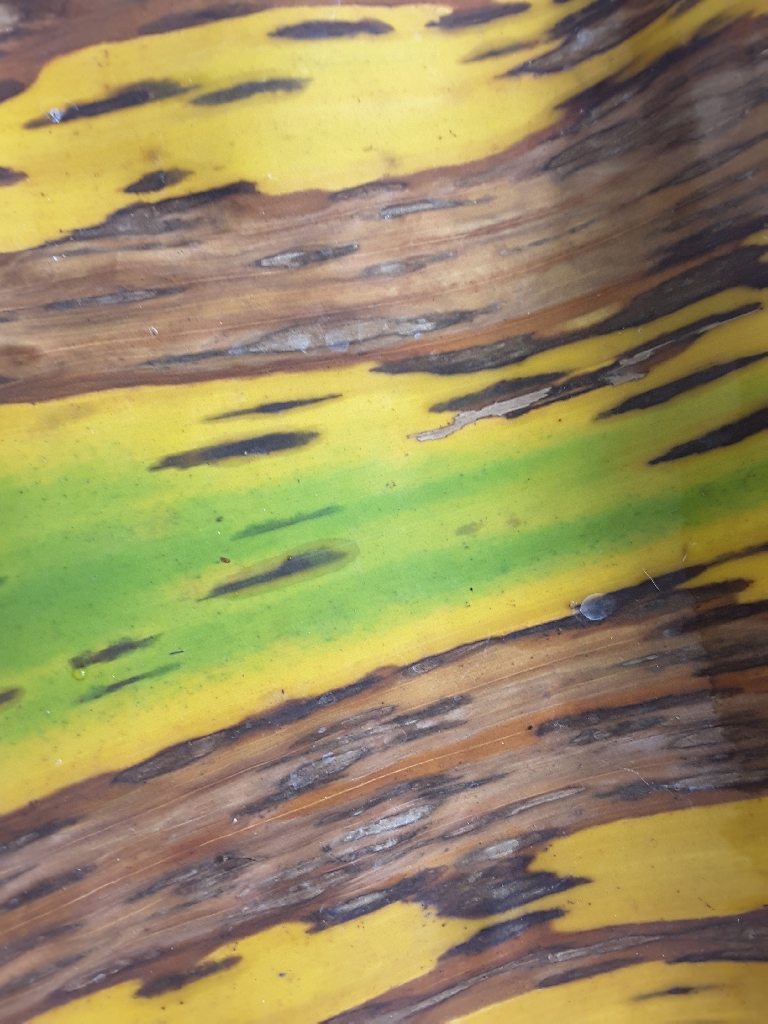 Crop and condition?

banana, black sigatoka
